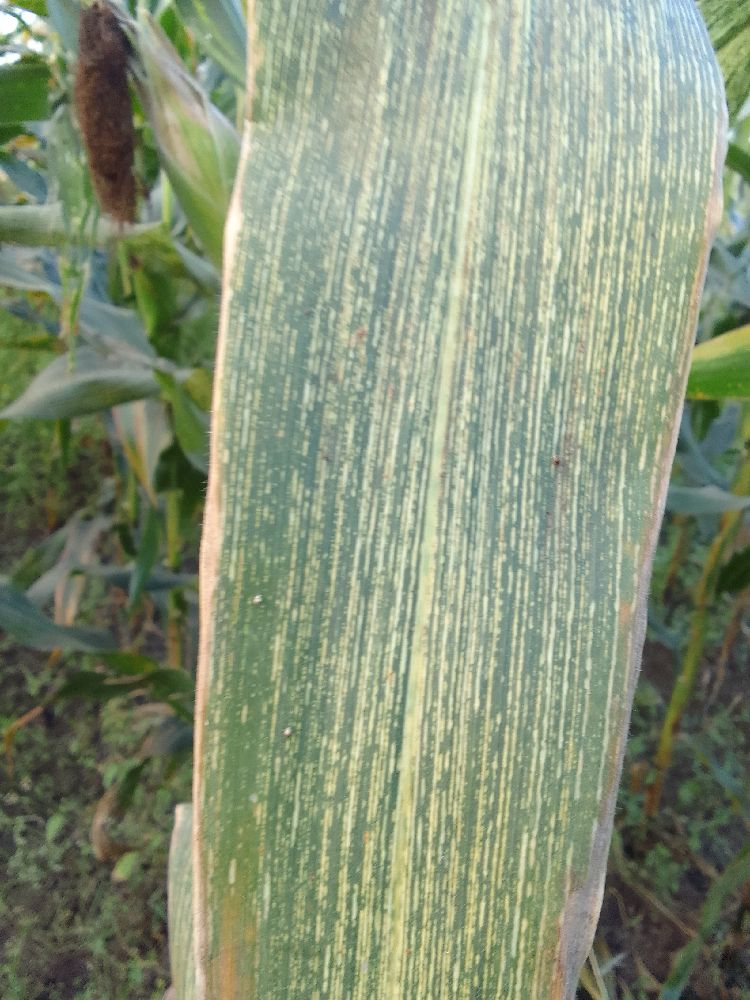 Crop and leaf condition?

maize, maize streak virus
